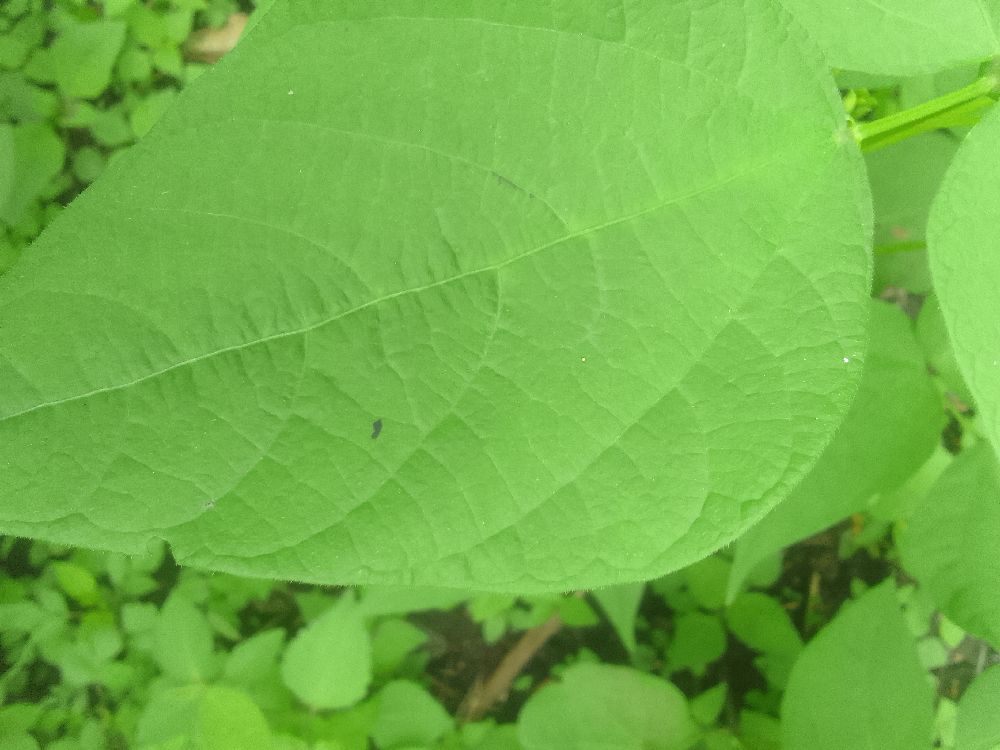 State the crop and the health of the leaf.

common bean, healthy
